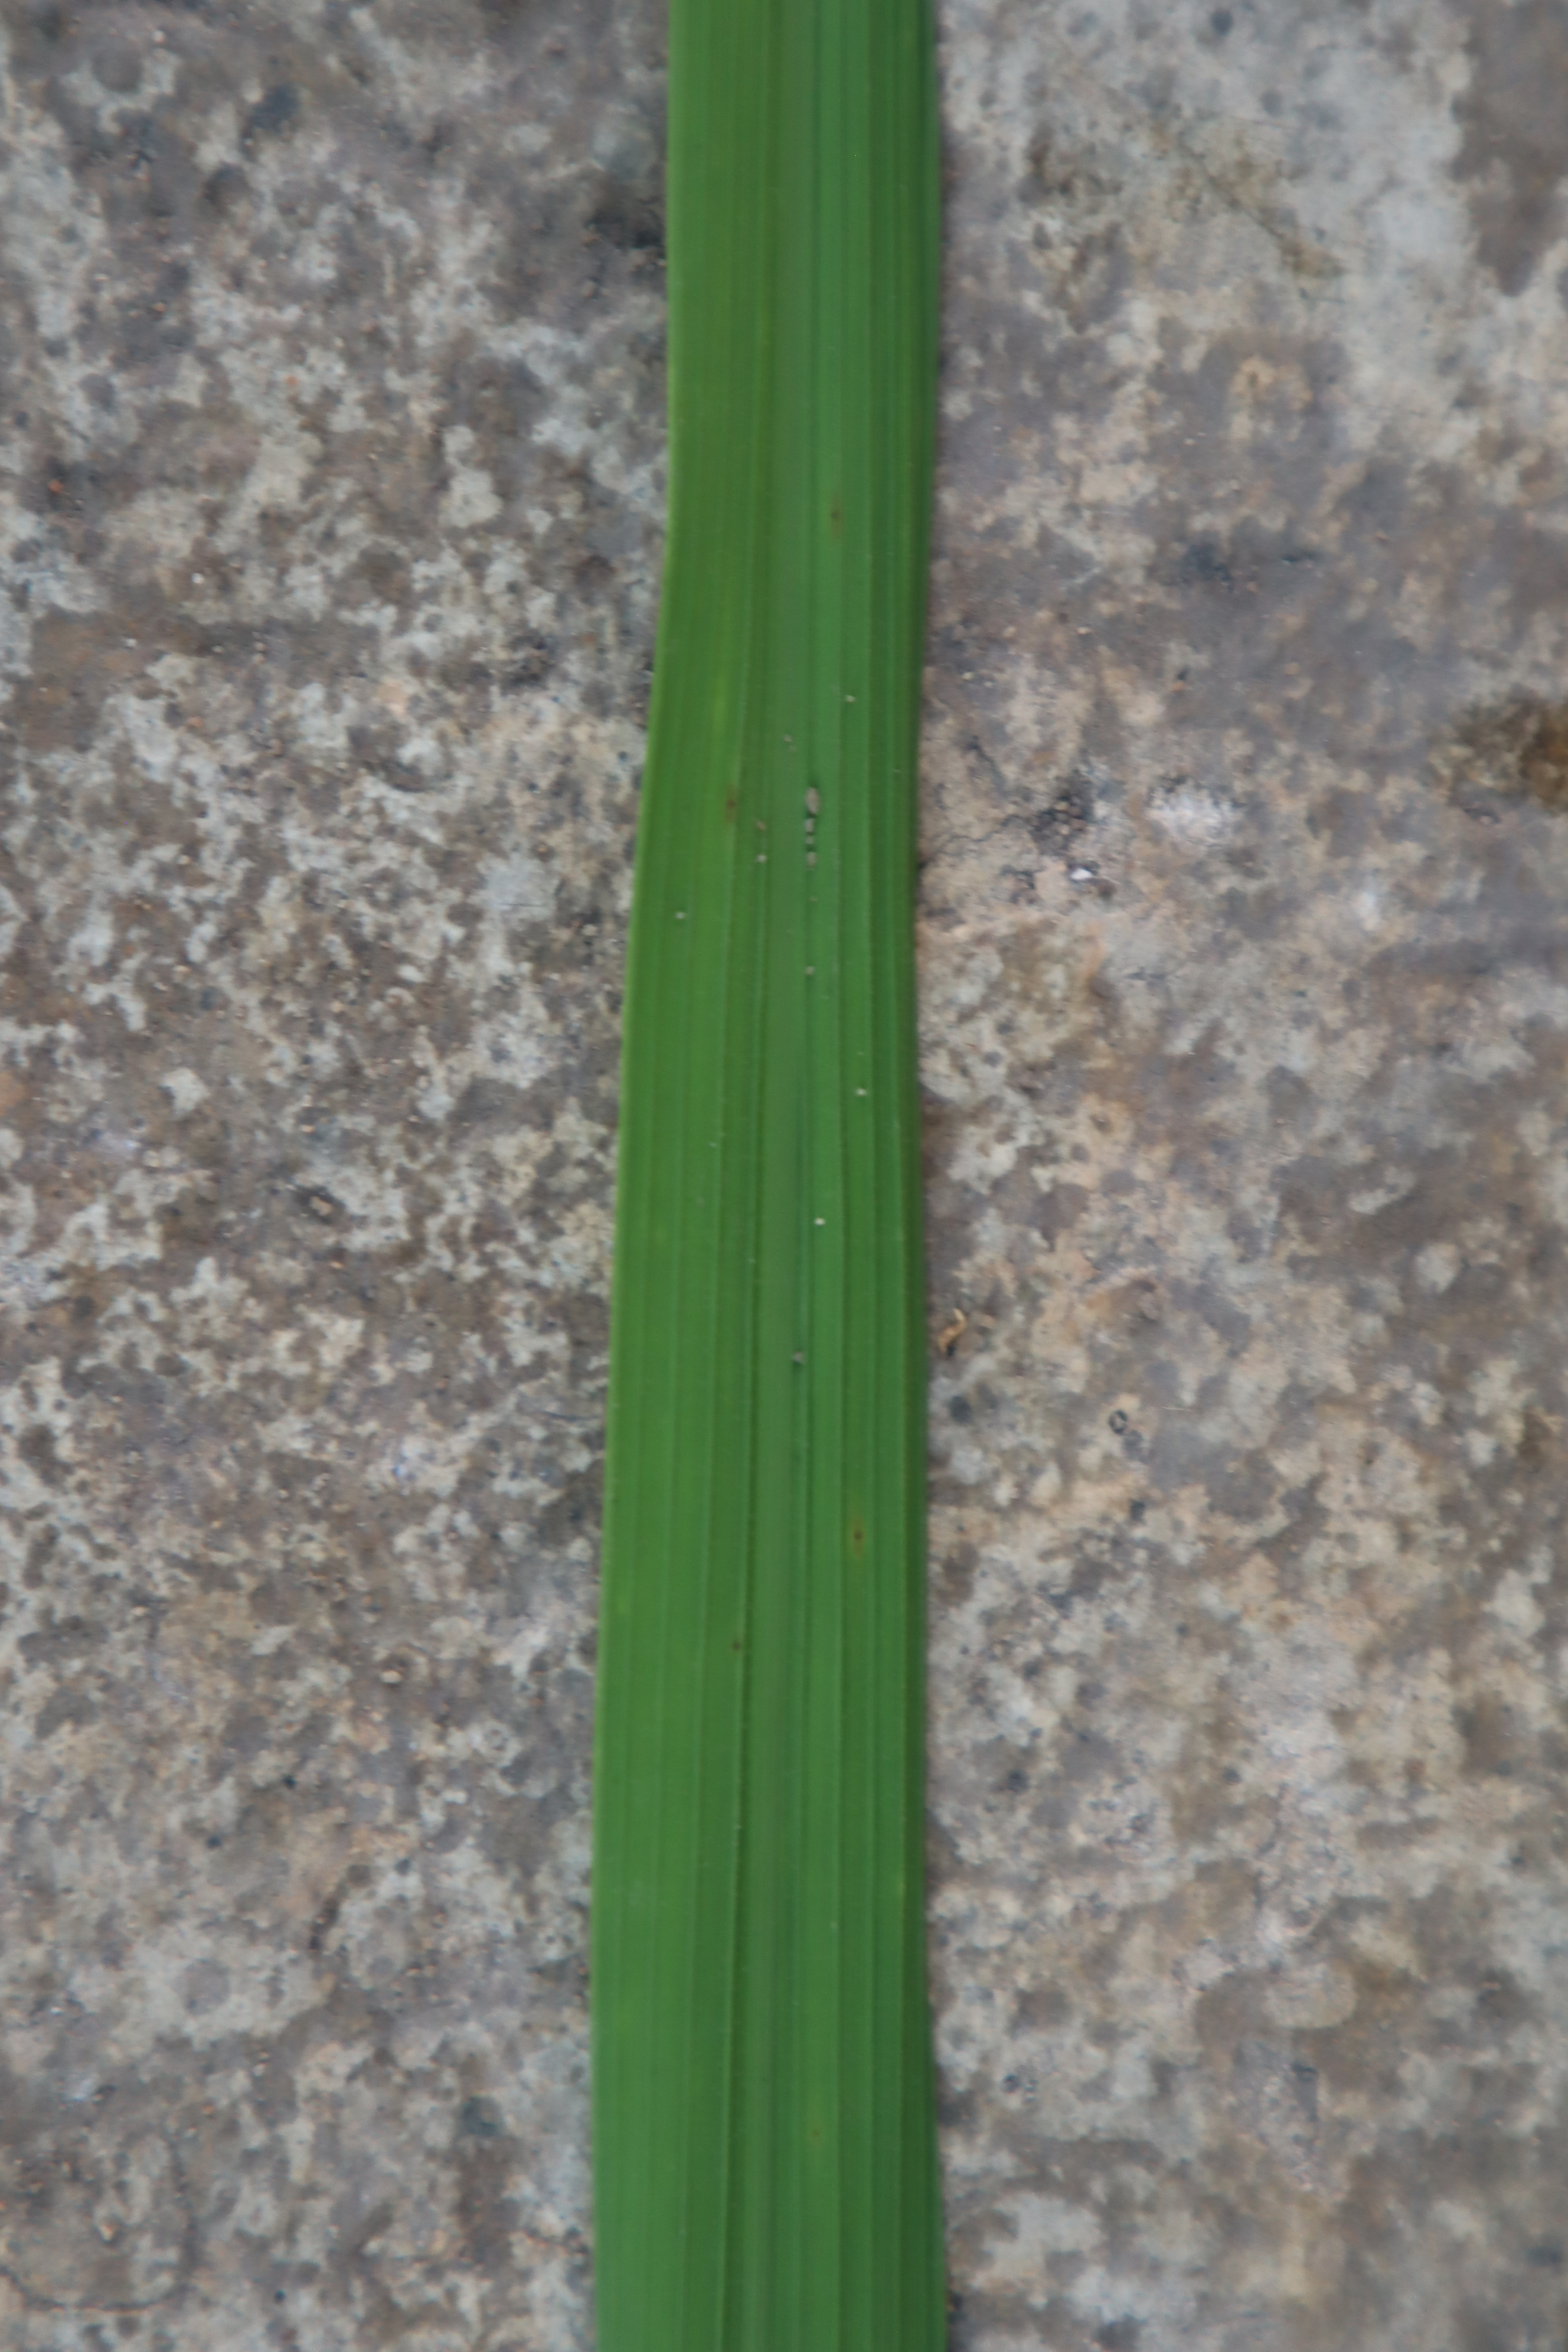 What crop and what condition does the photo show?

rice, healthy leaves
